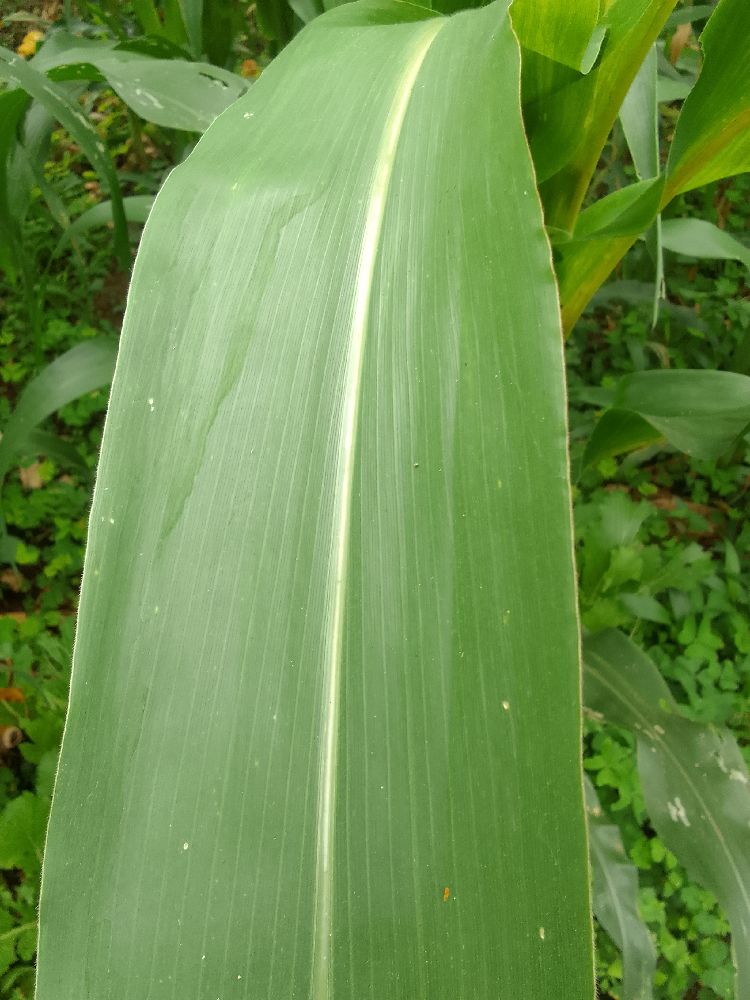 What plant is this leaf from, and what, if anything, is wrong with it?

maize, healthy
